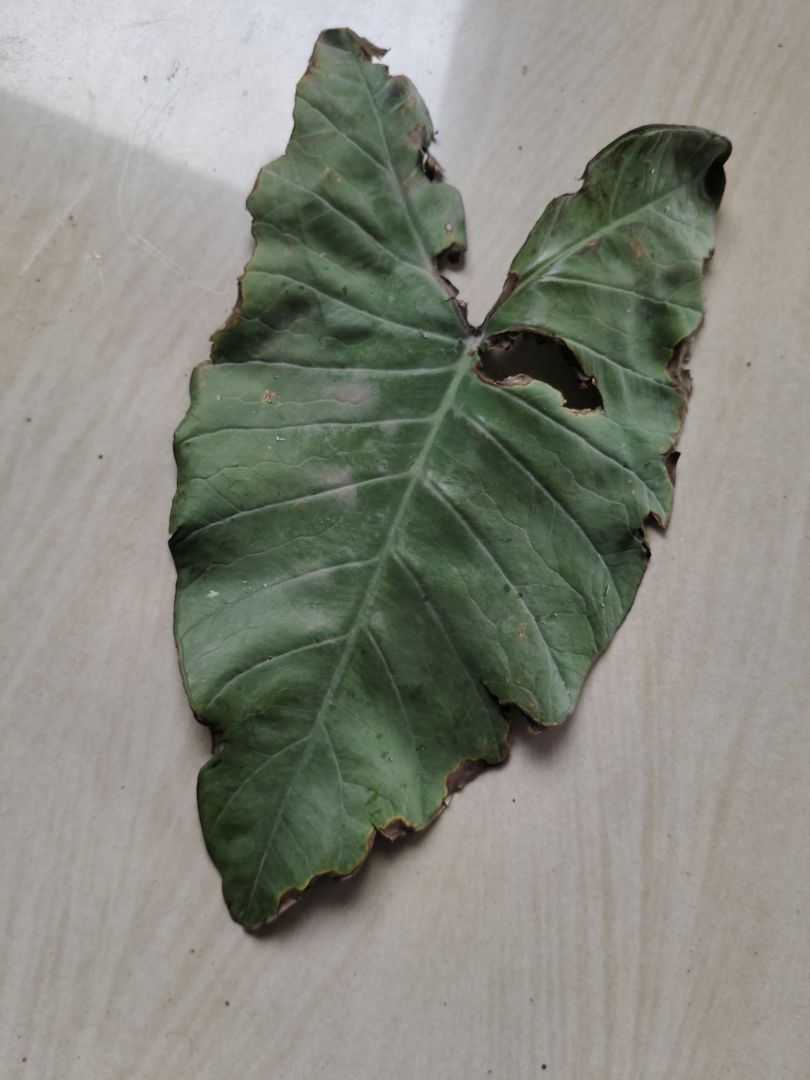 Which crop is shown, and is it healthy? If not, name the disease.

taro, leaf blight
